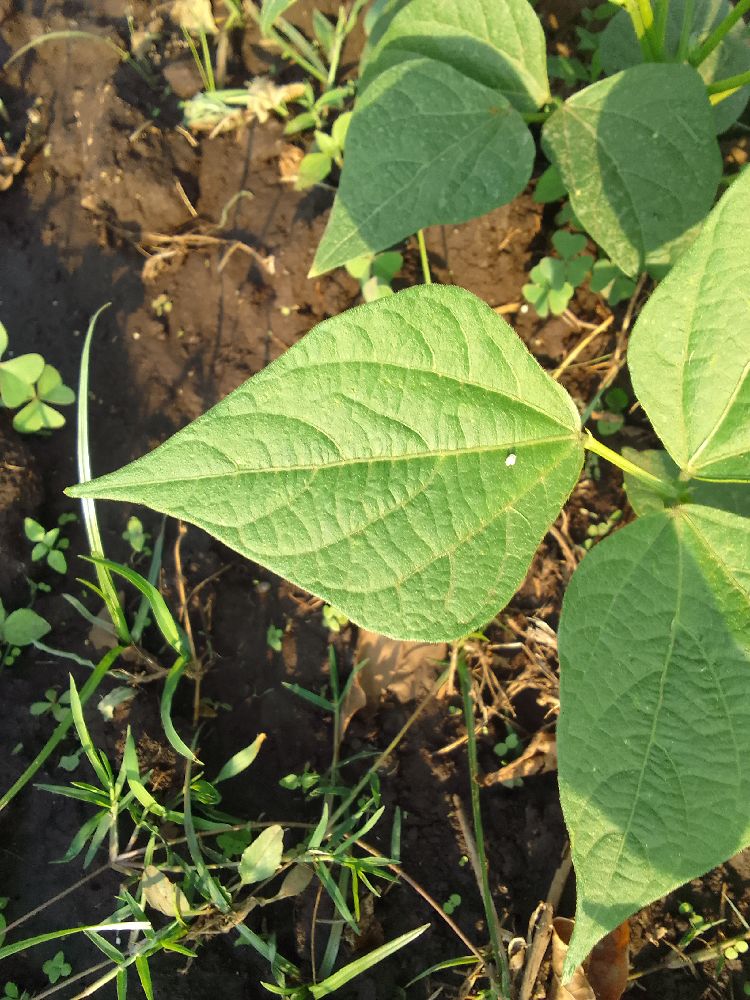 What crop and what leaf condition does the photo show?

common bean, healthy
